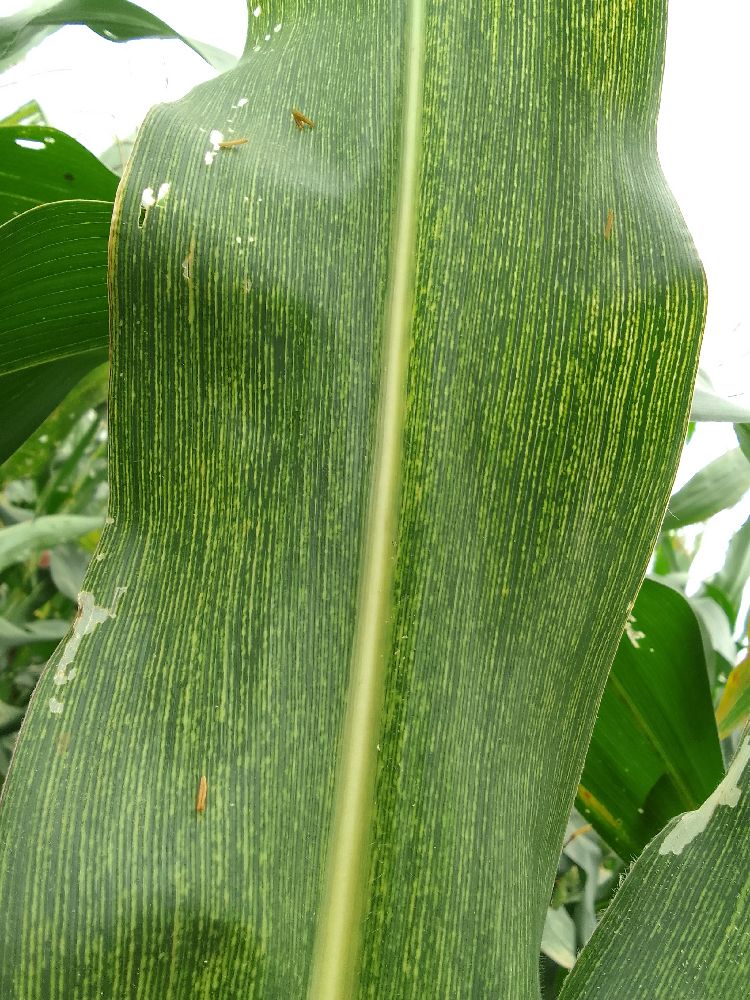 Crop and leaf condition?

maize, maize streak virus
